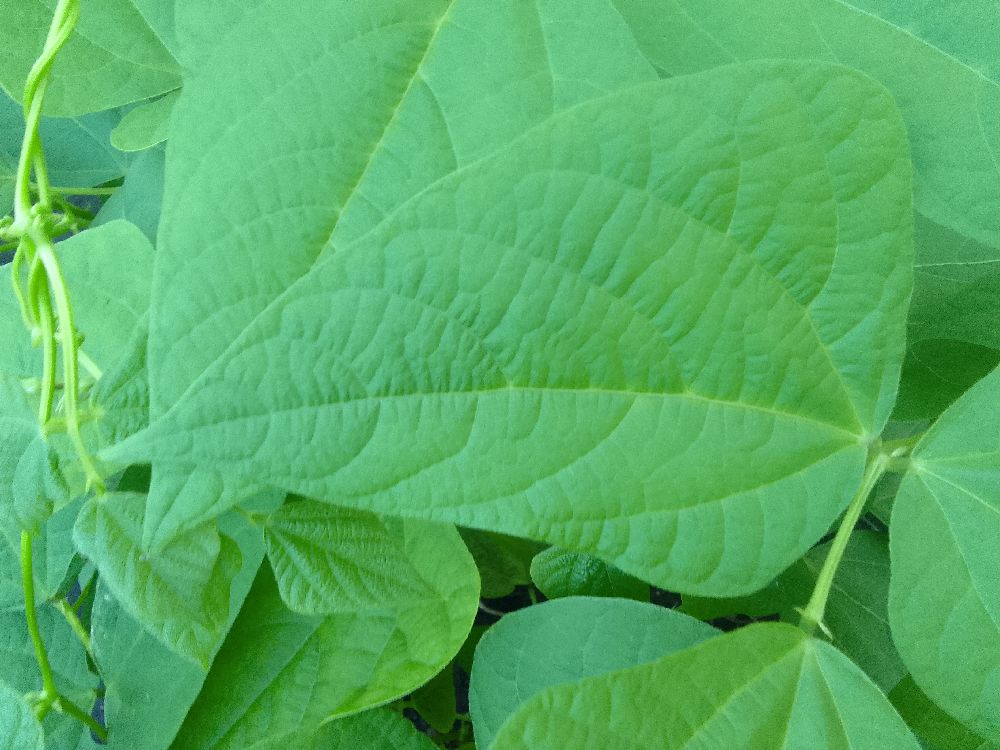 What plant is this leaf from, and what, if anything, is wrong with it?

common bean, healthy
